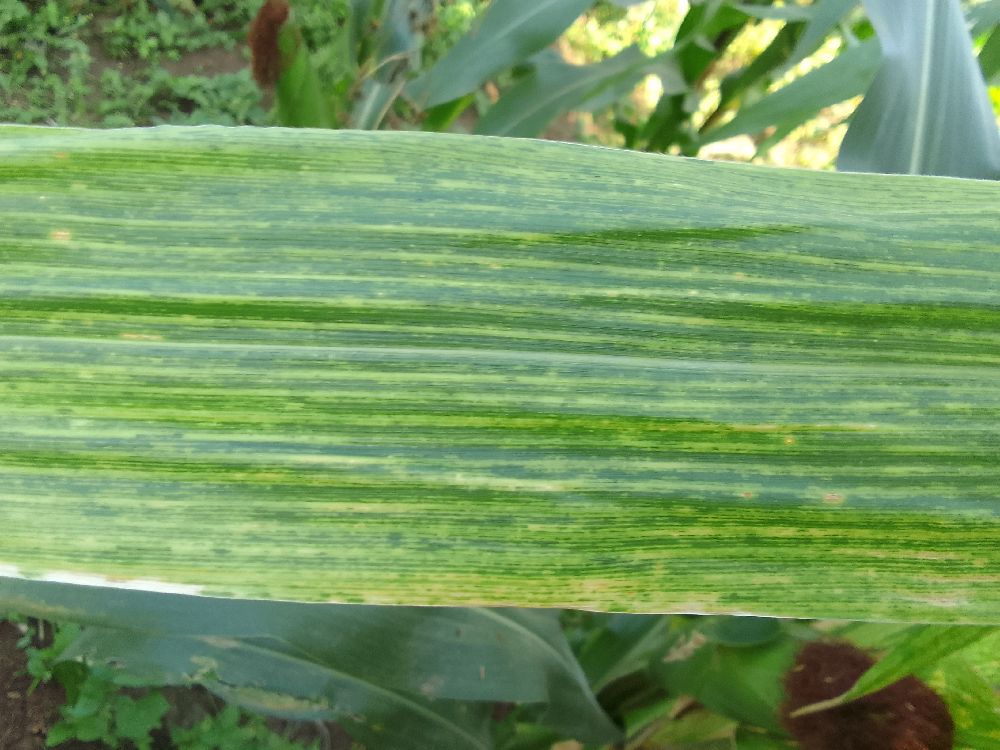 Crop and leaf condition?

maize, maize lethal necrosis
